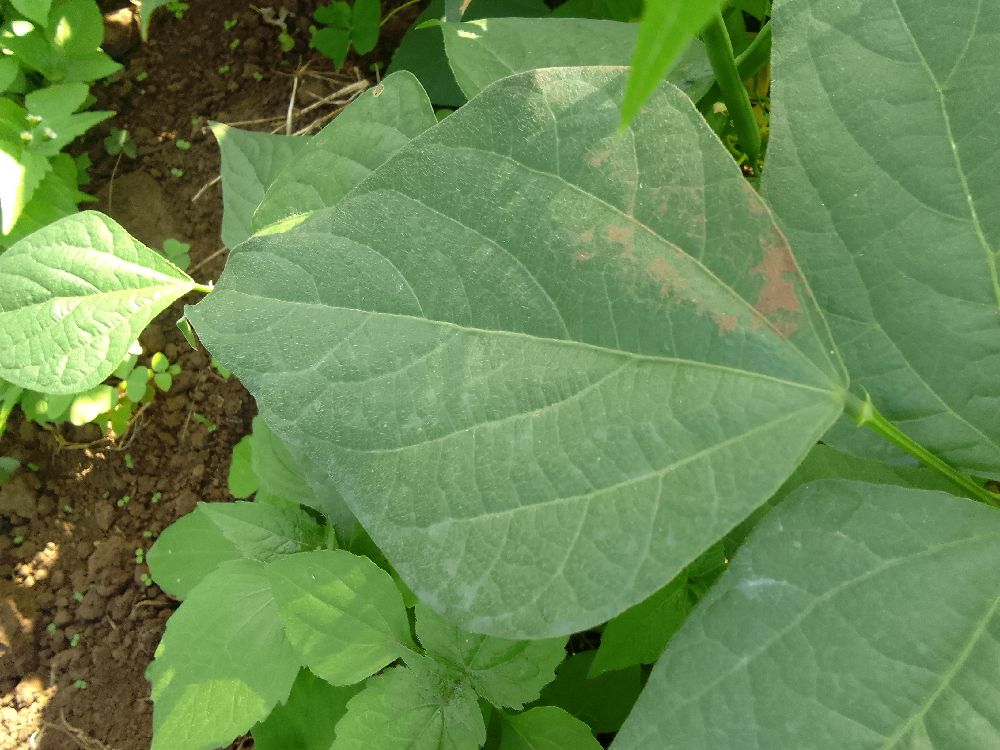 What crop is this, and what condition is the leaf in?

common bean, healthy
